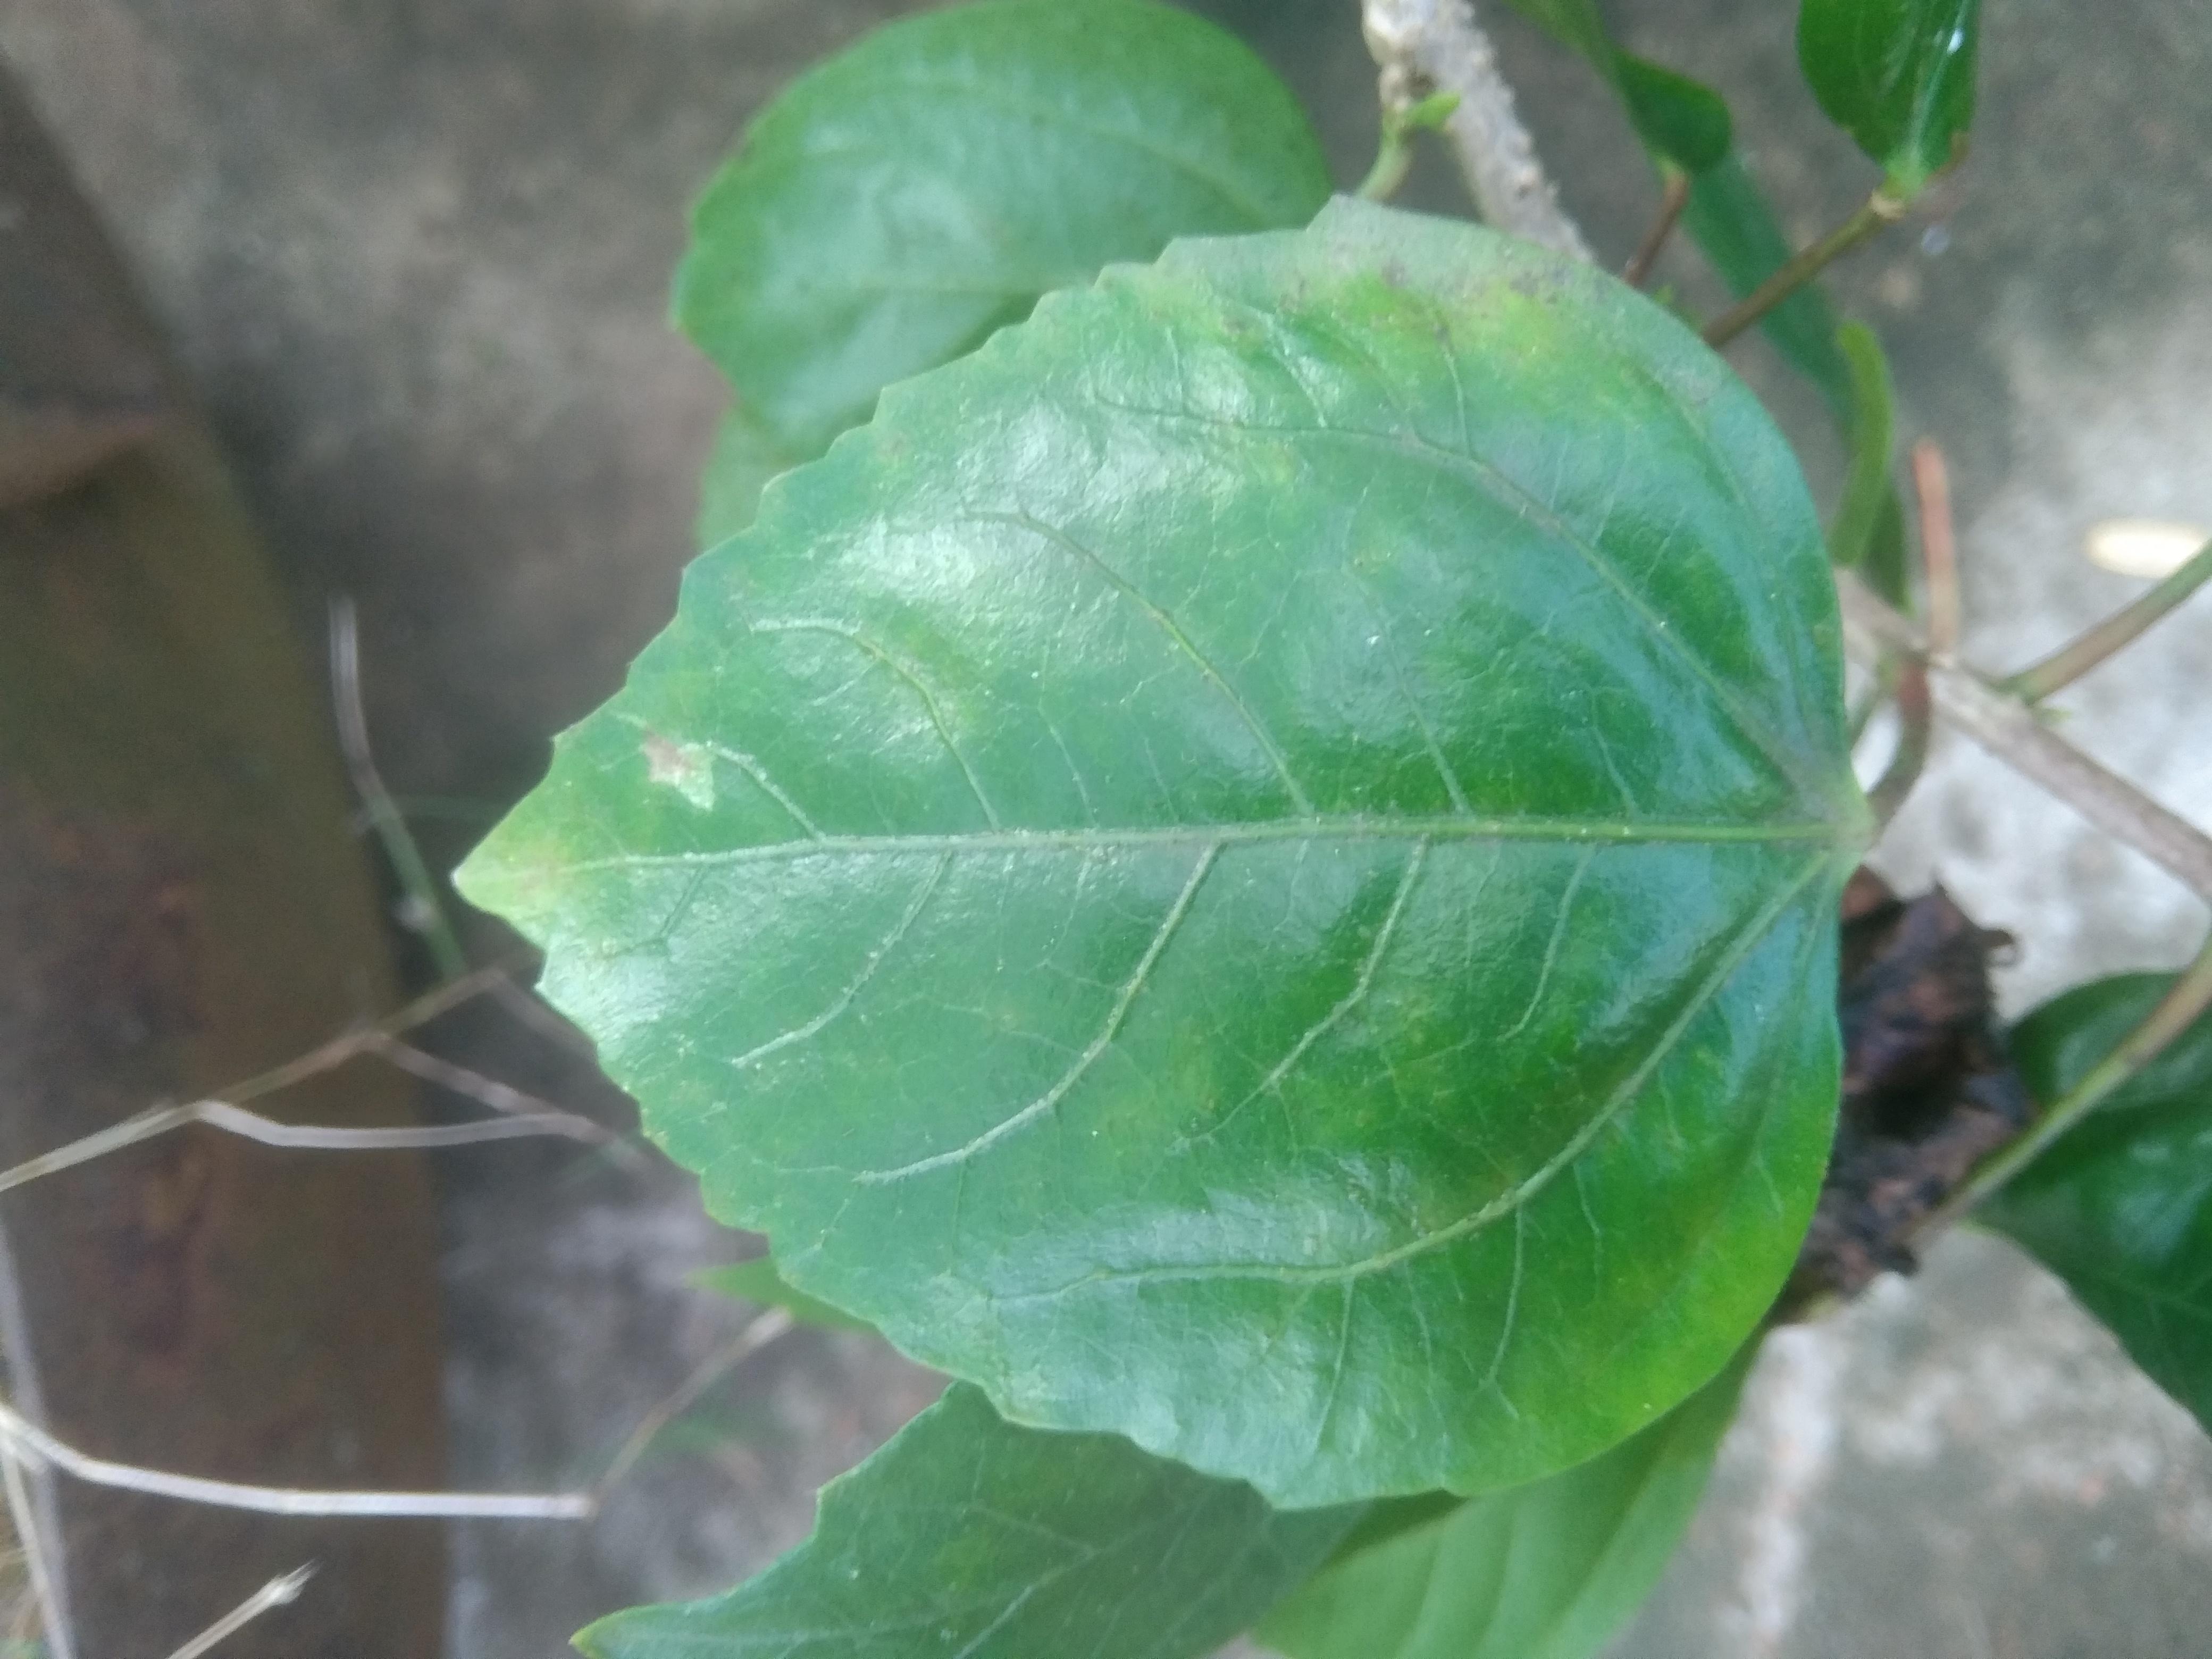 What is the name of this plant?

hibiscus
